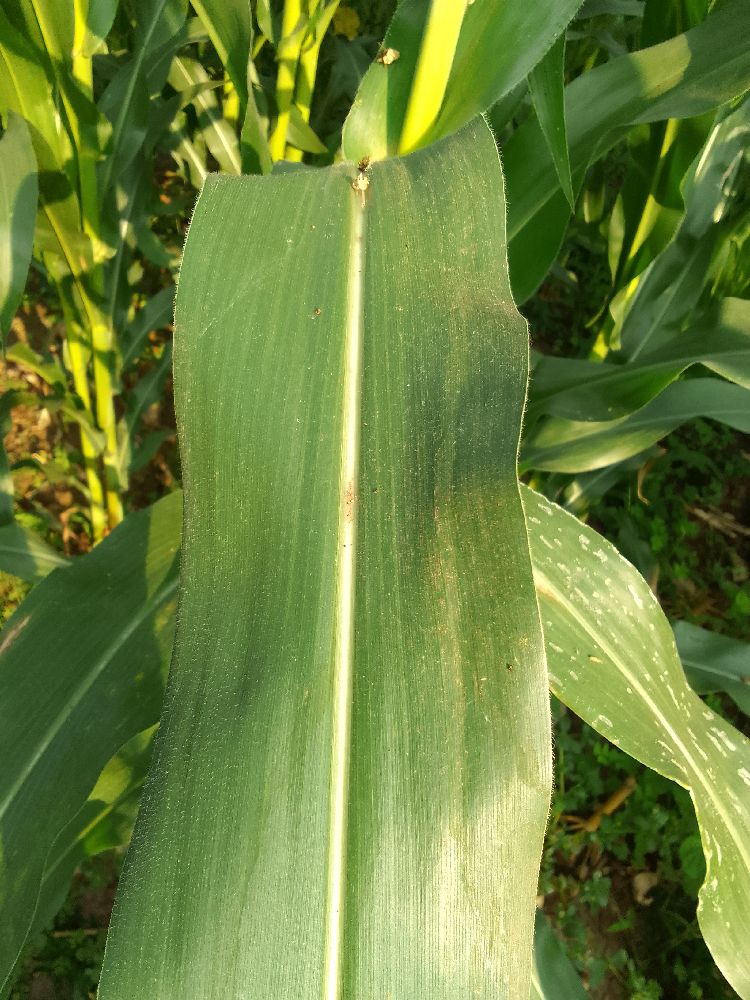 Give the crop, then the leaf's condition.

maize, healthy
